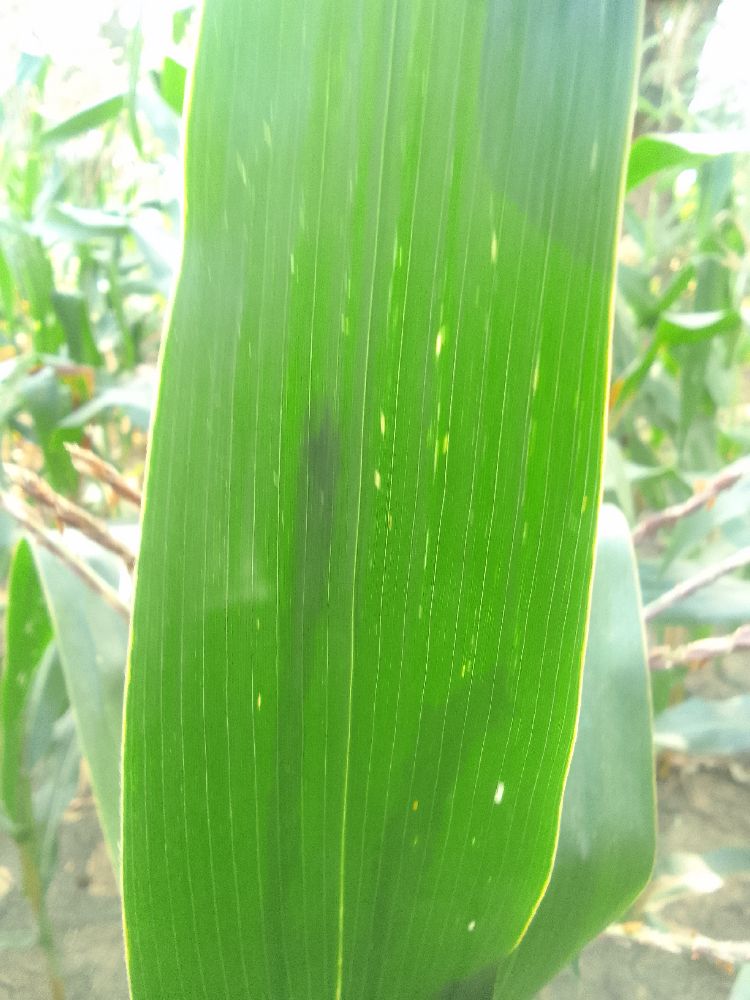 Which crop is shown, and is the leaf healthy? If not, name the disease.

maize, healthy
